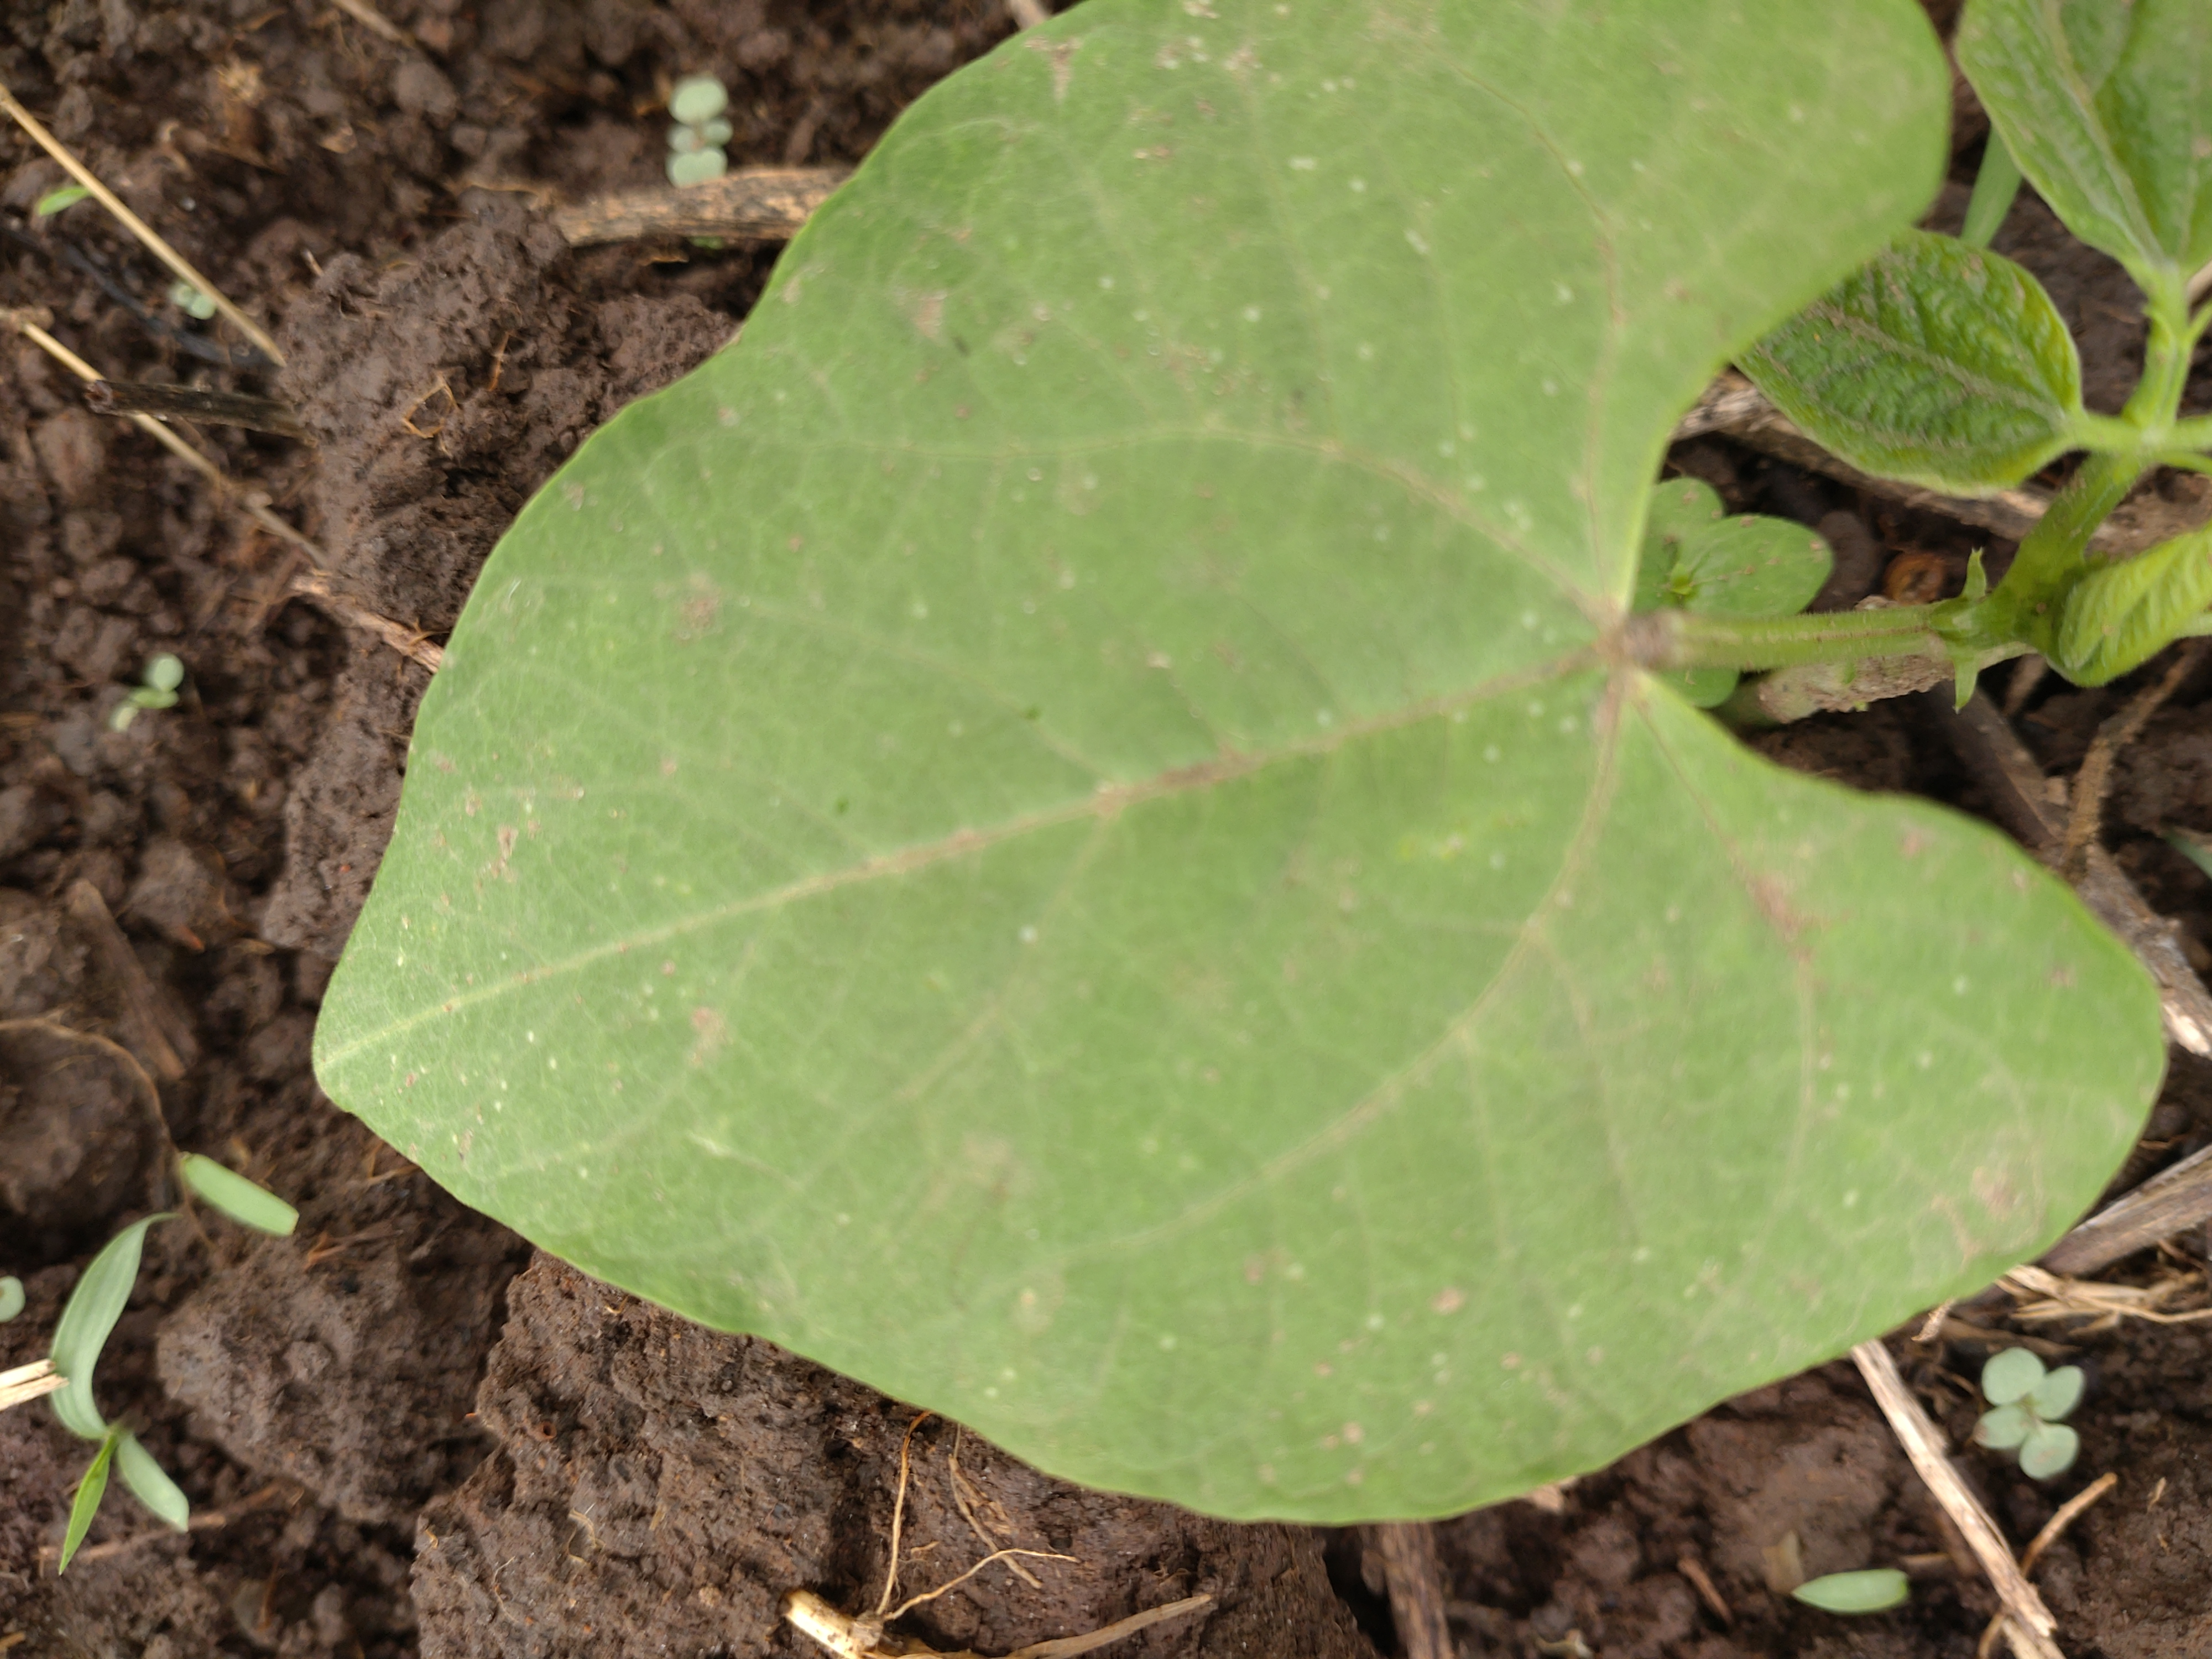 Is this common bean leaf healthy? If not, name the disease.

healthy
